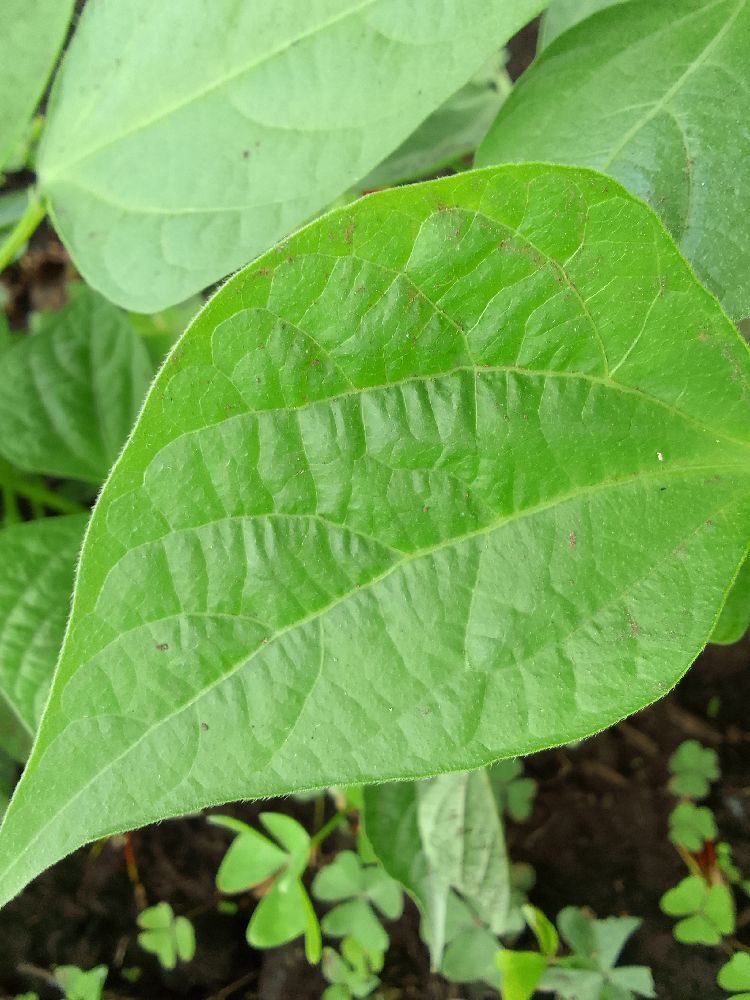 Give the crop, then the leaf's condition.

common bean, healthy
